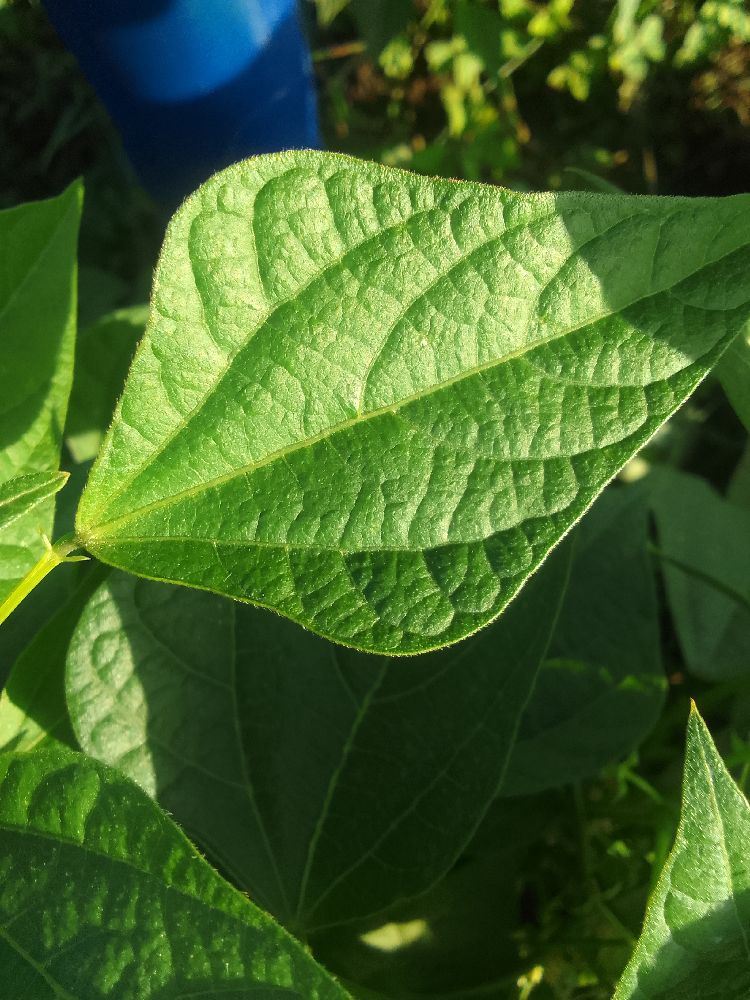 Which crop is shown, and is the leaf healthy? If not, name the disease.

common bean, healthy
